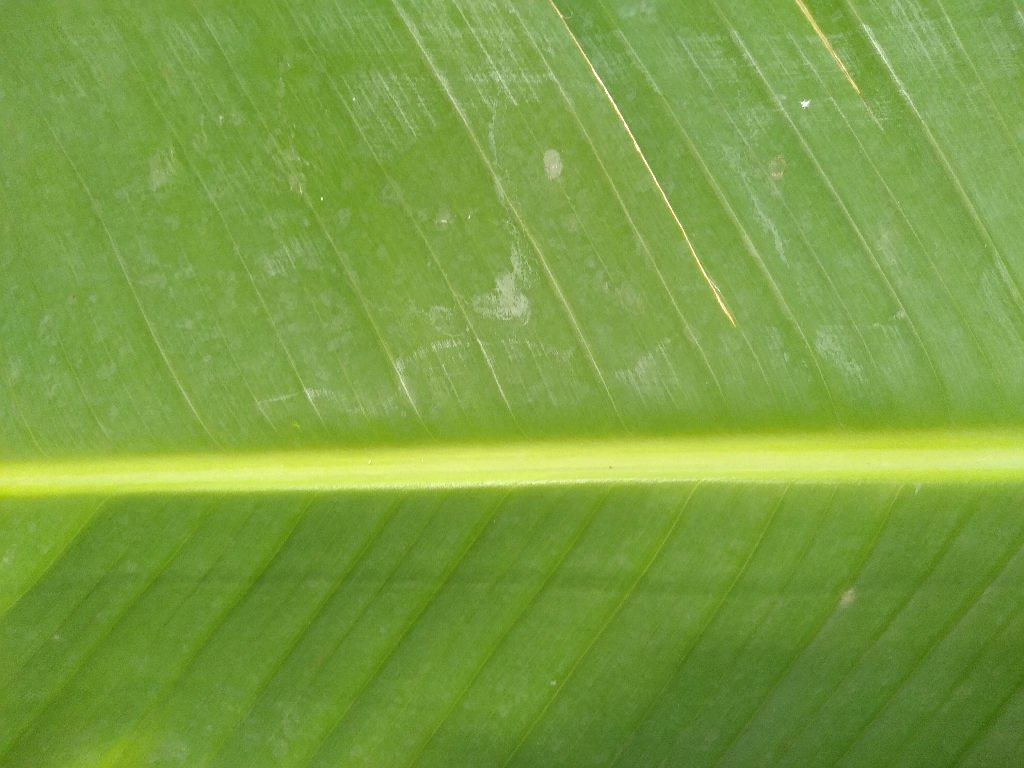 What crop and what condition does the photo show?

banana, healthy
